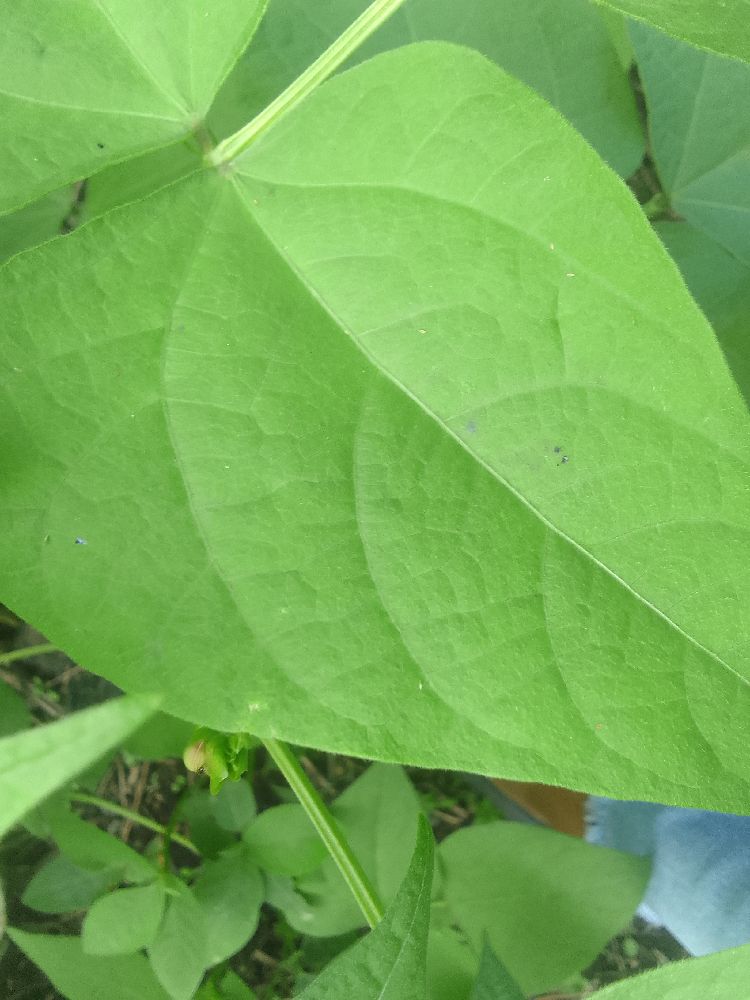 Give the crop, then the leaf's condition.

common bean, healthy
